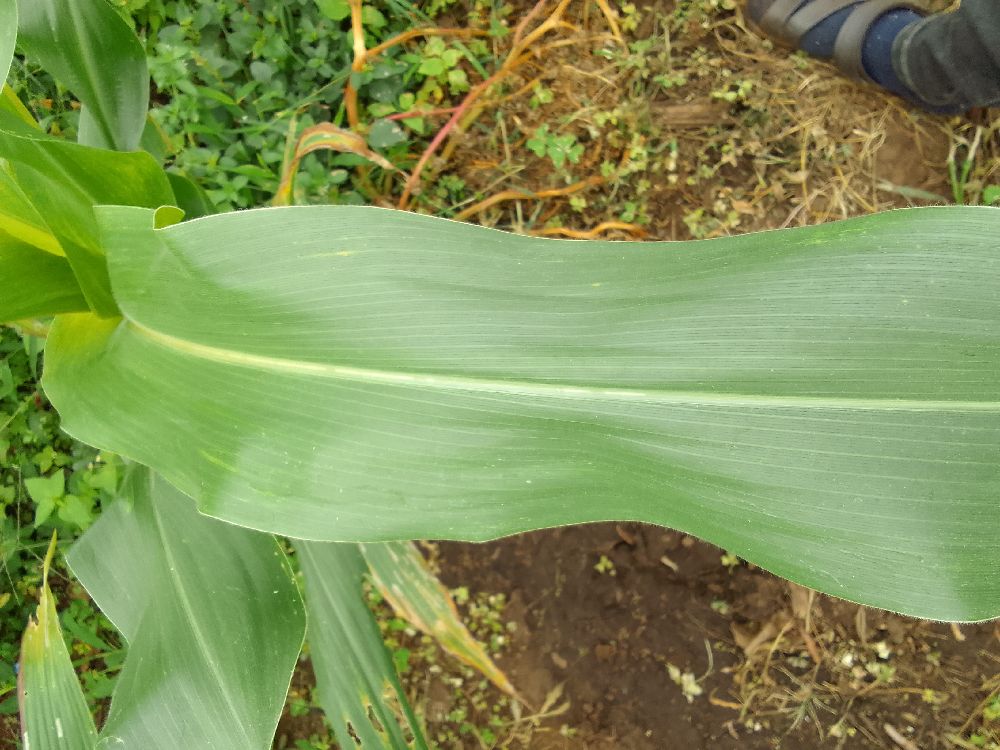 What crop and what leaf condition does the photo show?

maize, healthy
